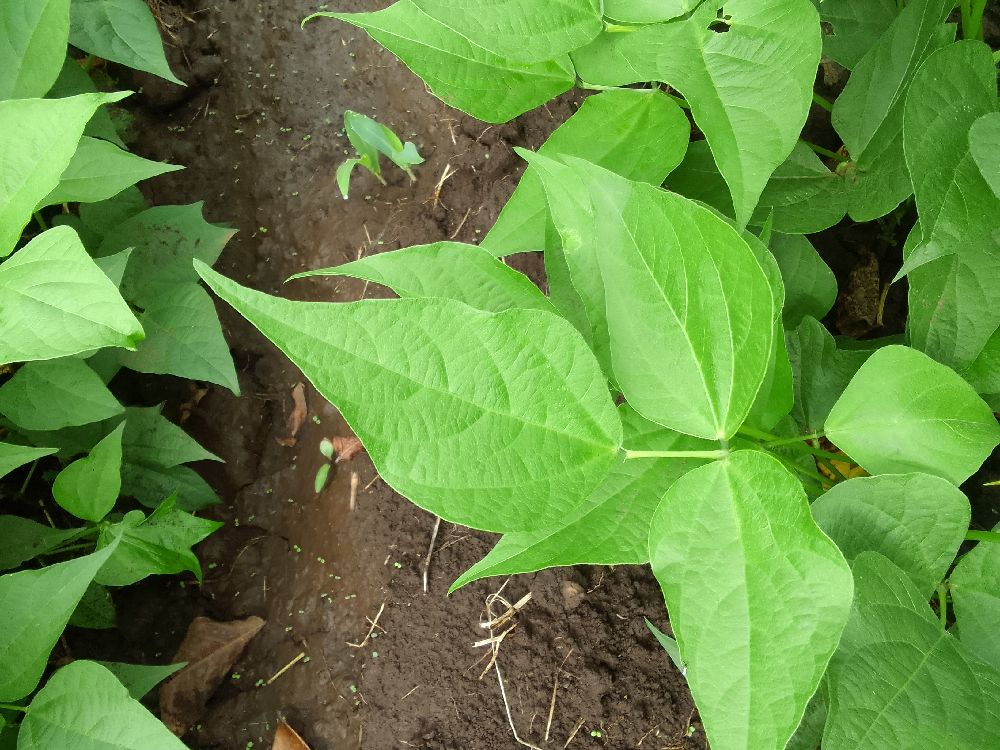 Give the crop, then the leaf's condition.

common bean, healthy
